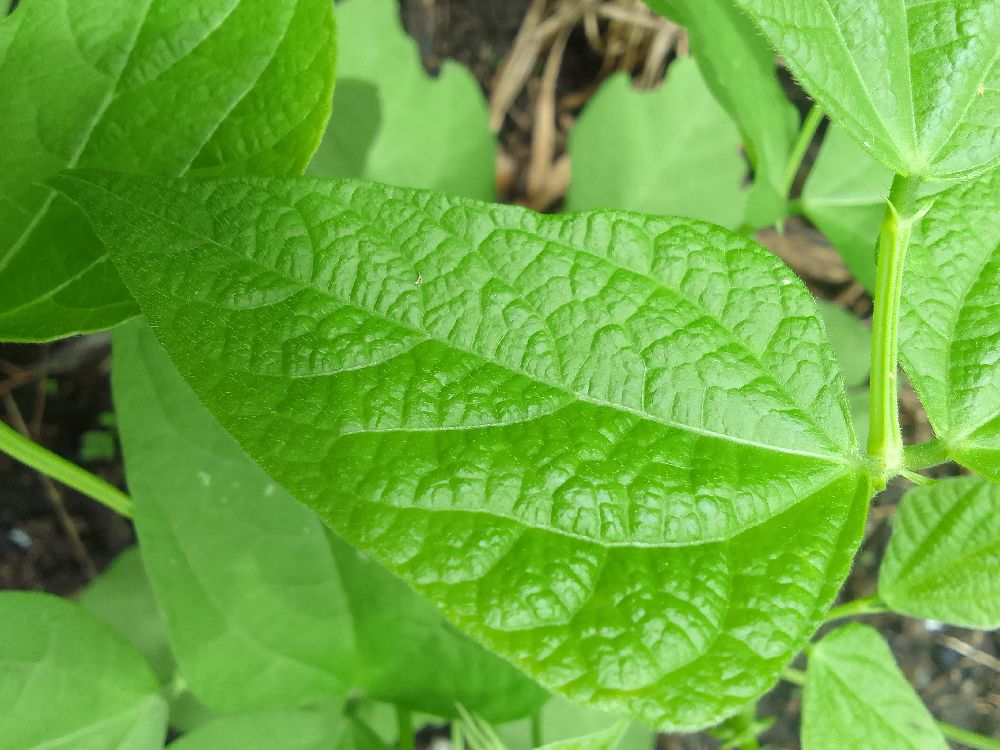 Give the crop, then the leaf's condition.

common bean, healthy
